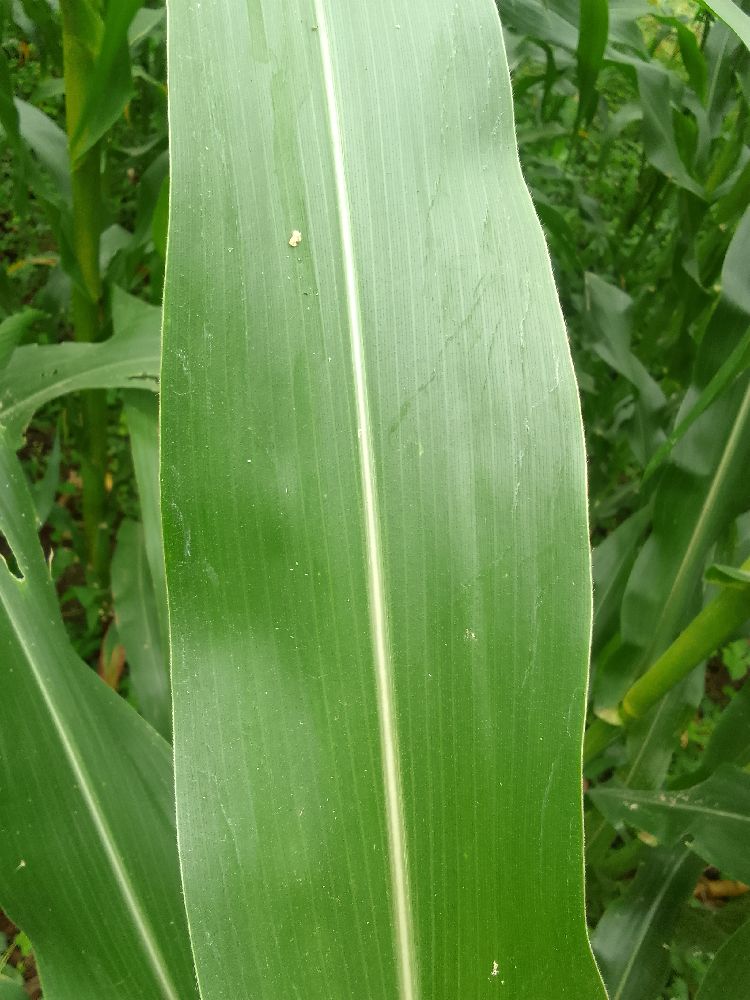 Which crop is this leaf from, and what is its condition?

maize, healthy
